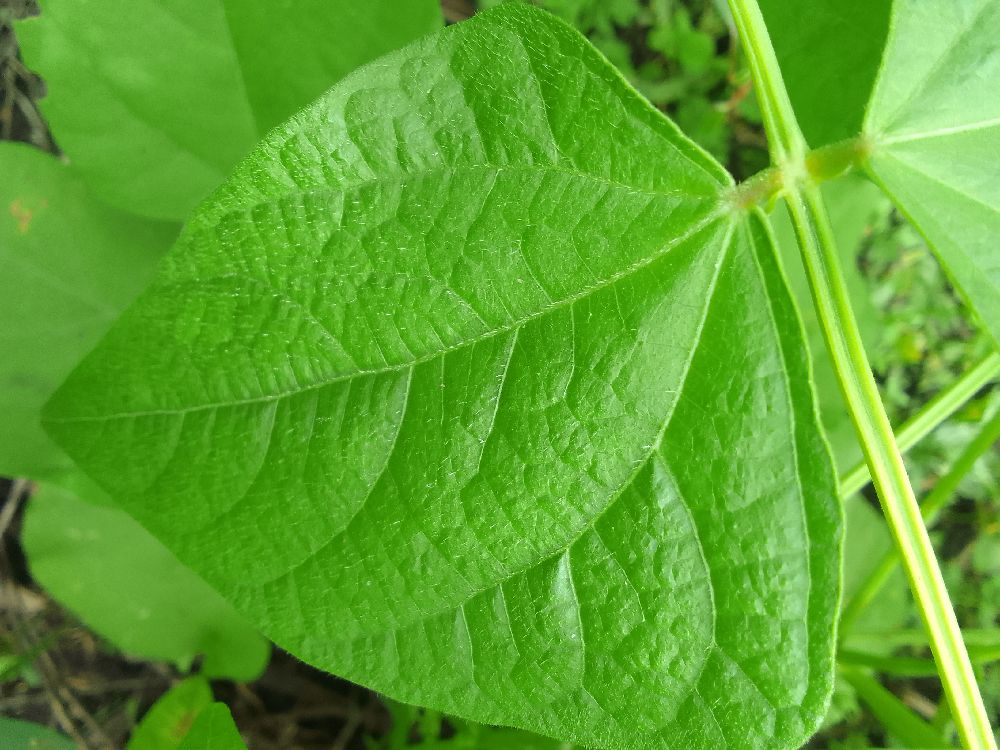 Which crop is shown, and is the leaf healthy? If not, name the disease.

common bean, healthy
